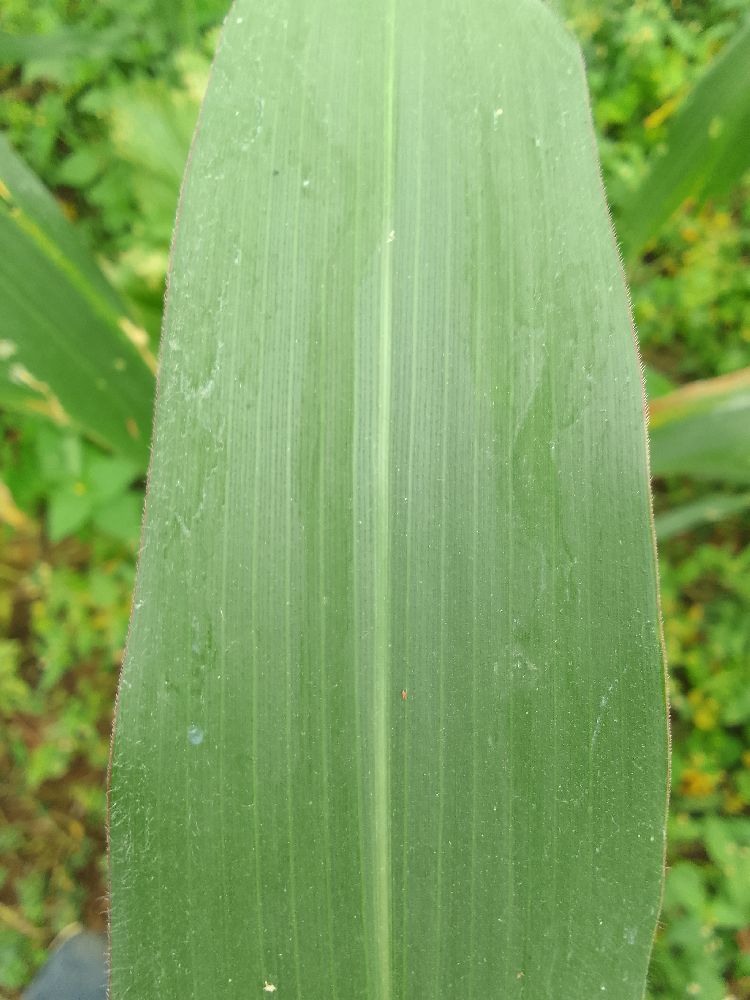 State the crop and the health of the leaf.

maize, healthy
